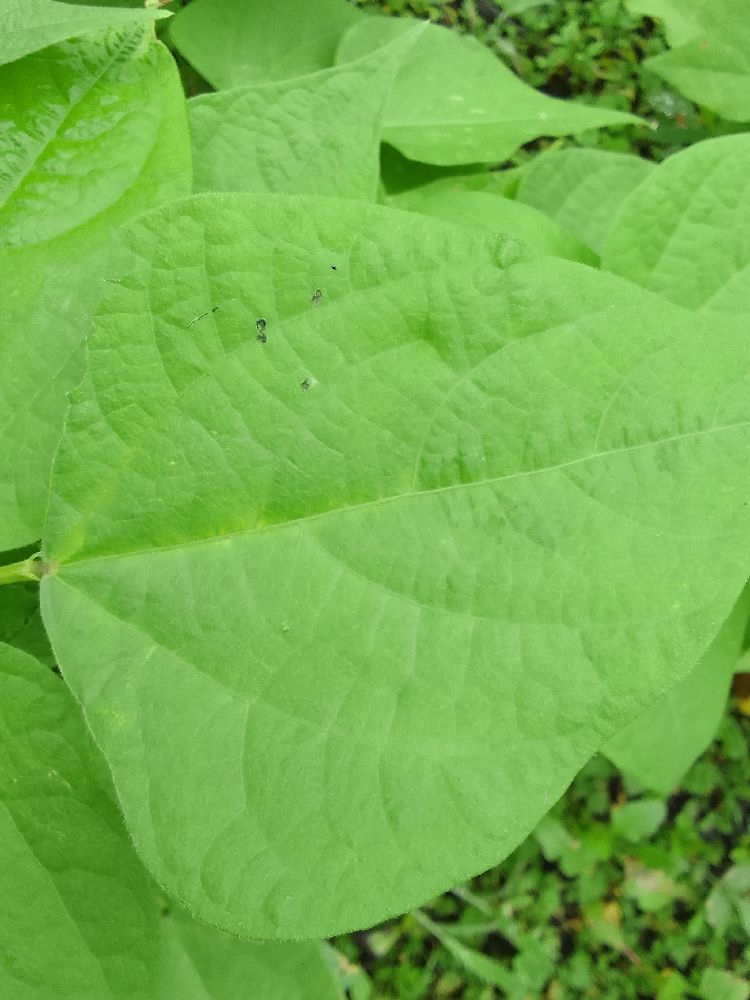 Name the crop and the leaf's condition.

maize, healthy
